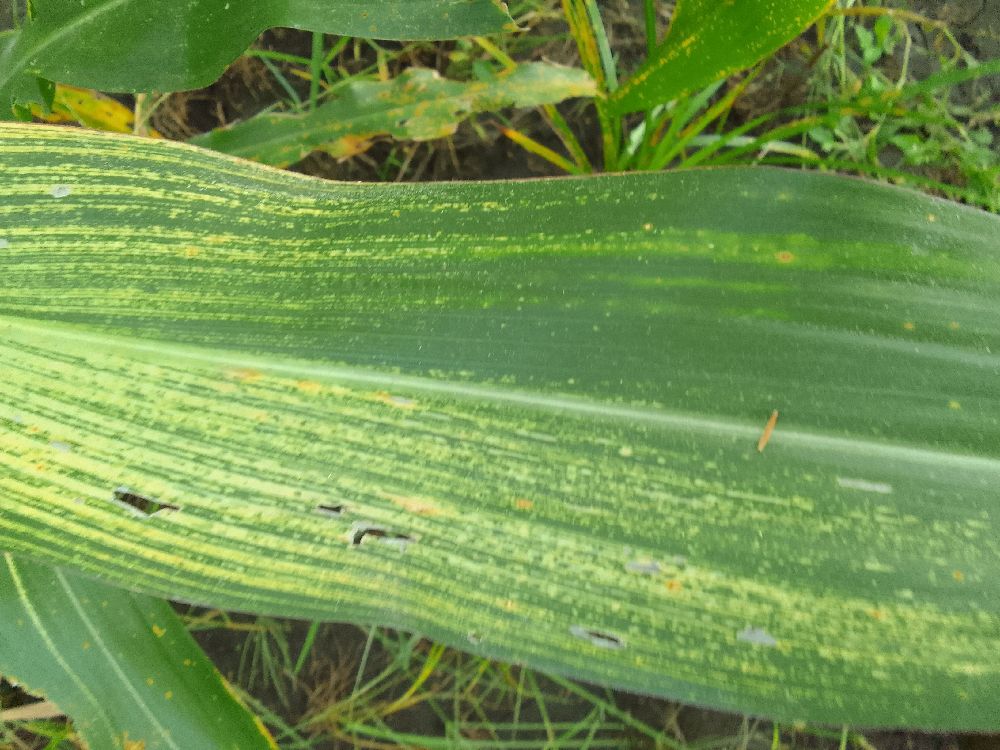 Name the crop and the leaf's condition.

maize, maize streak virus
